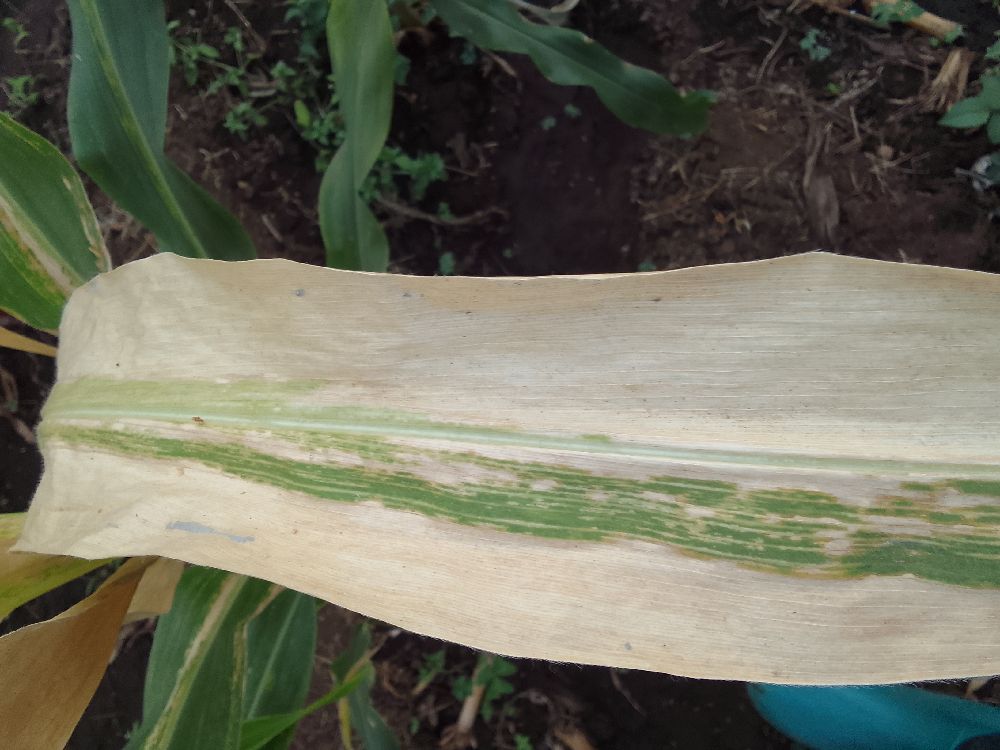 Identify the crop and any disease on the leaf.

maize, maize lethal necrosis
